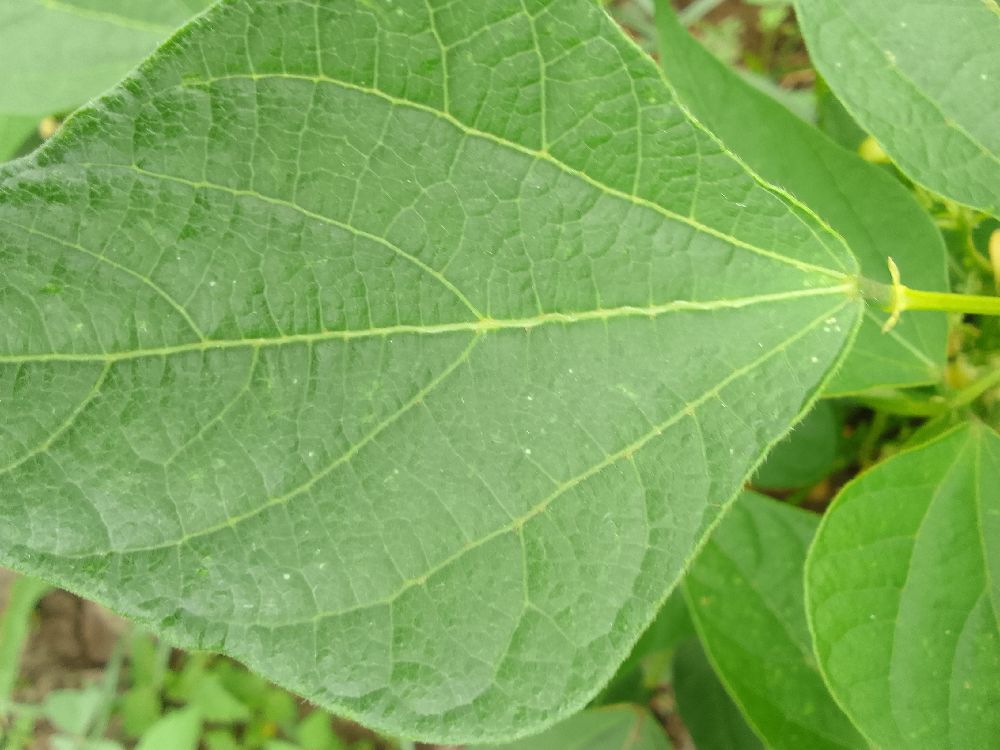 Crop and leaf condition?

common bean, healthy
